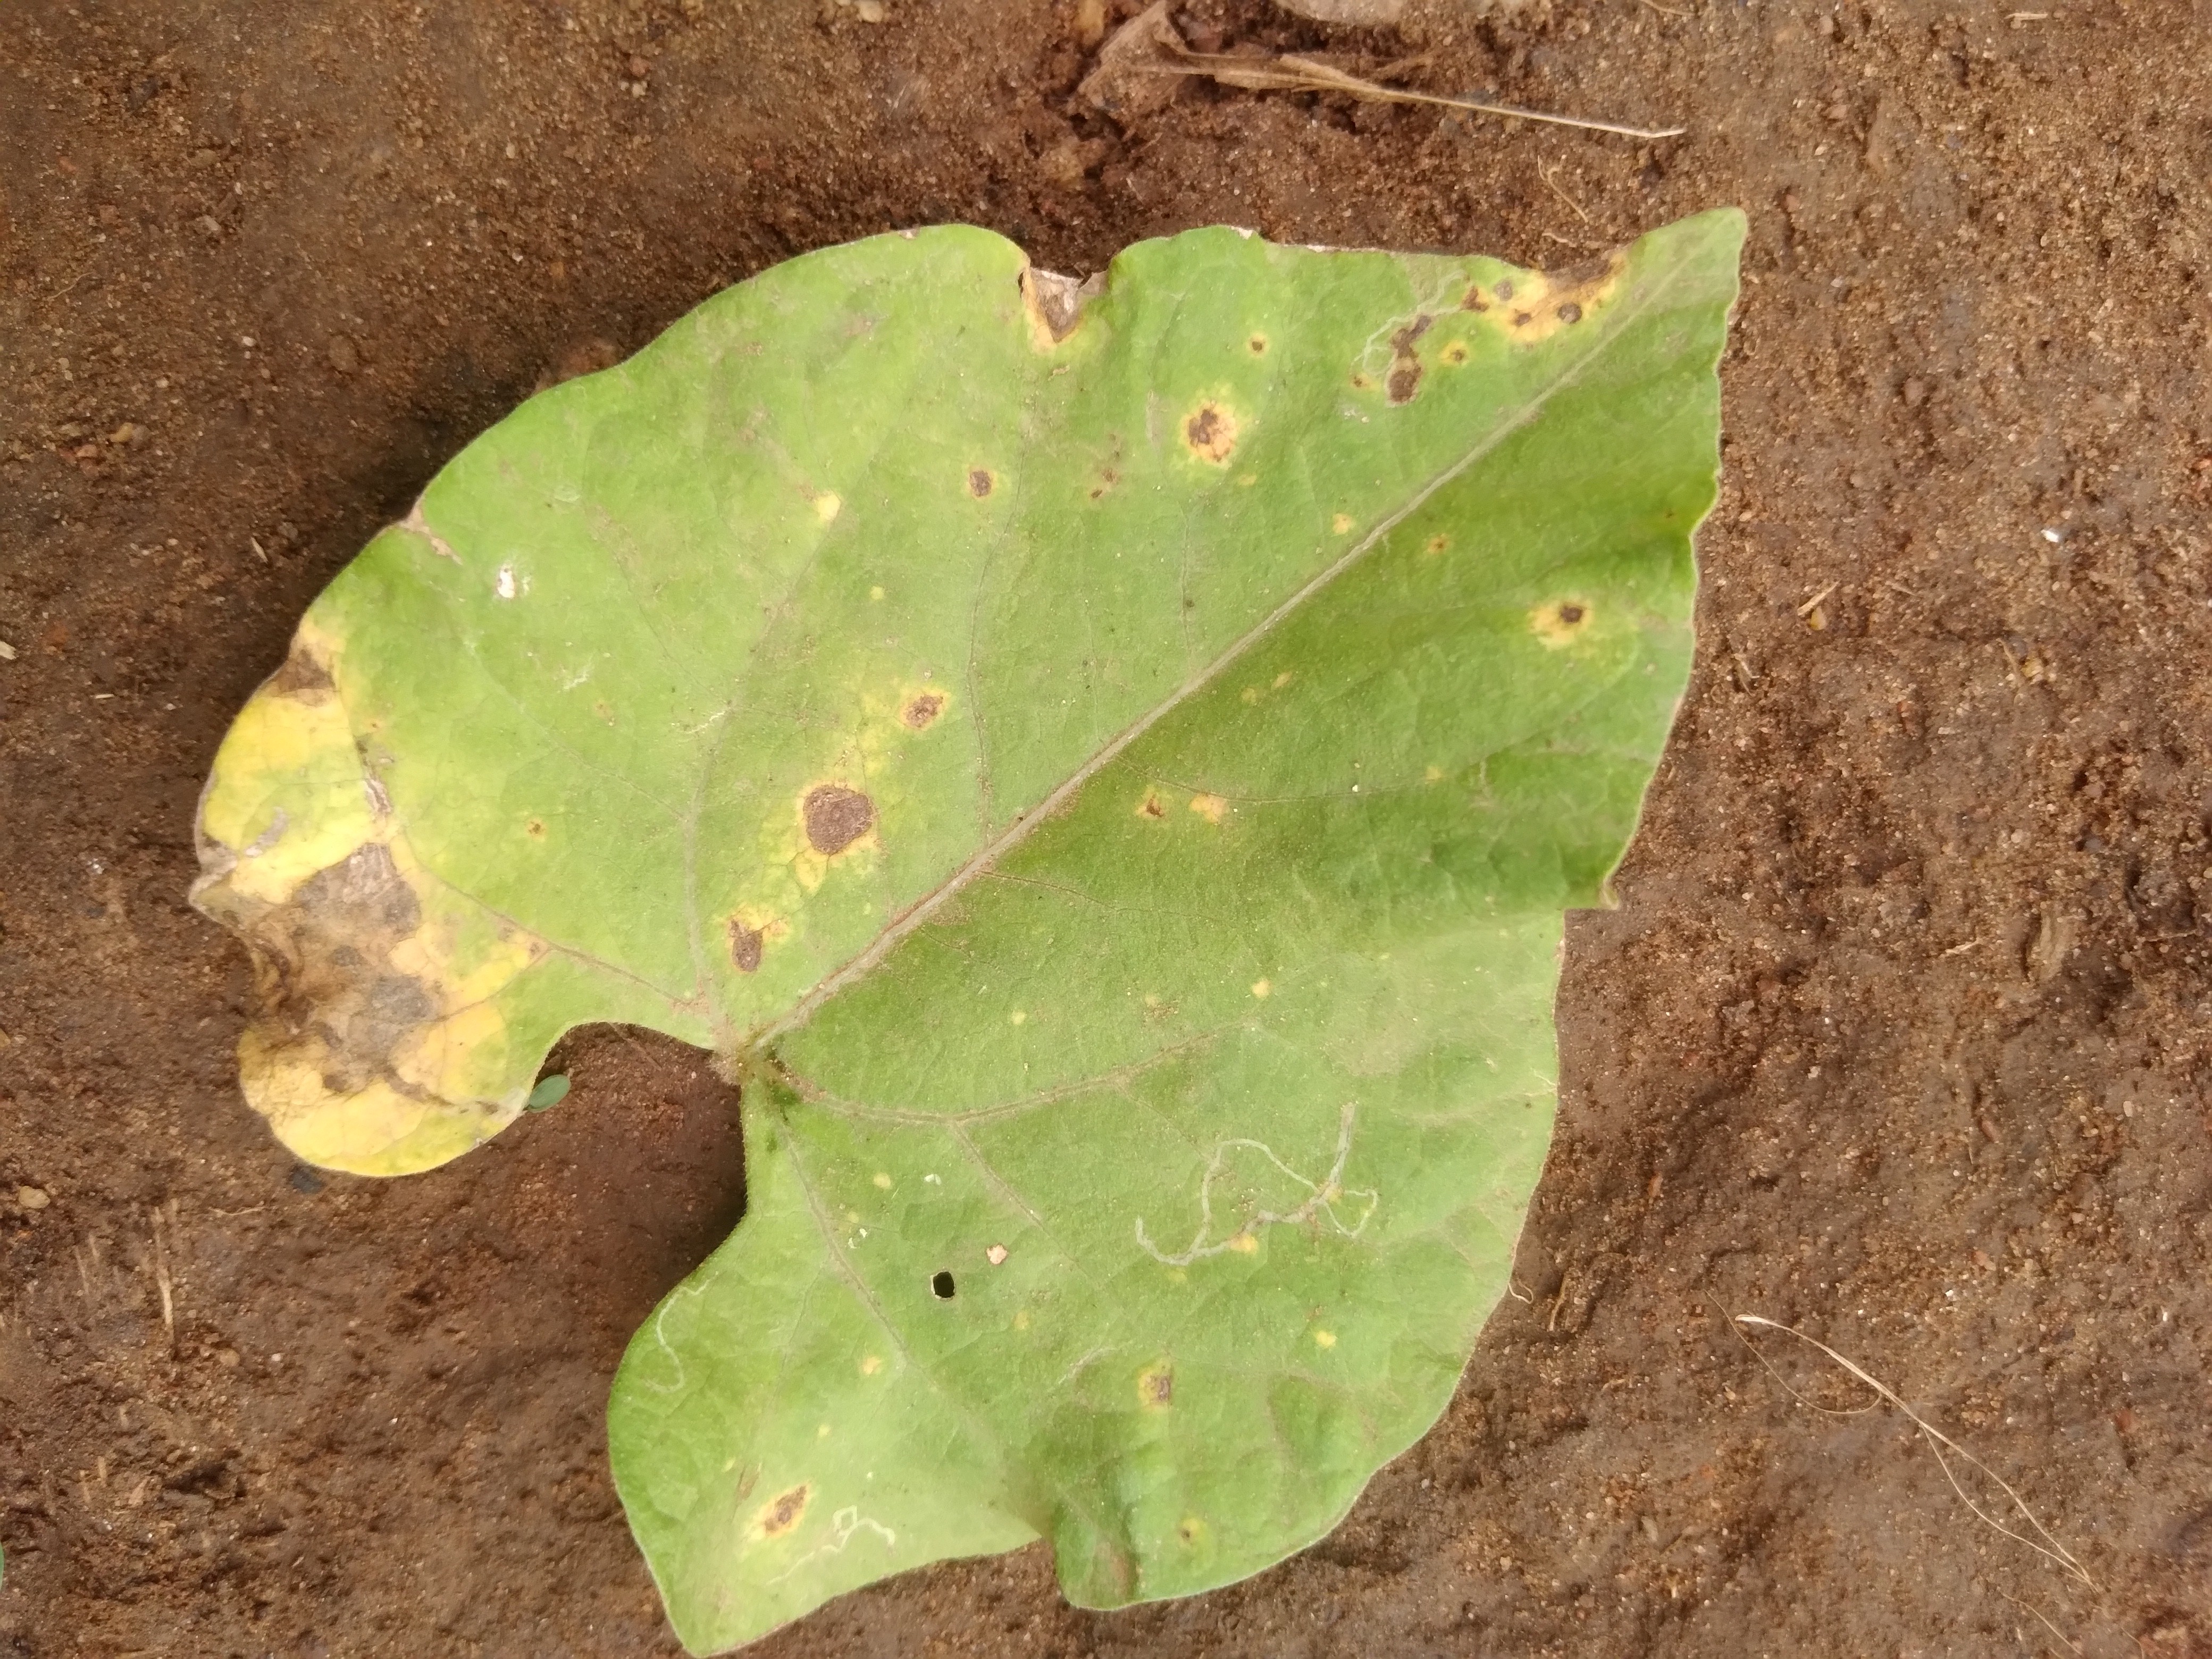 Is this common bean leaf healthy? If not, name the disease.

rust
